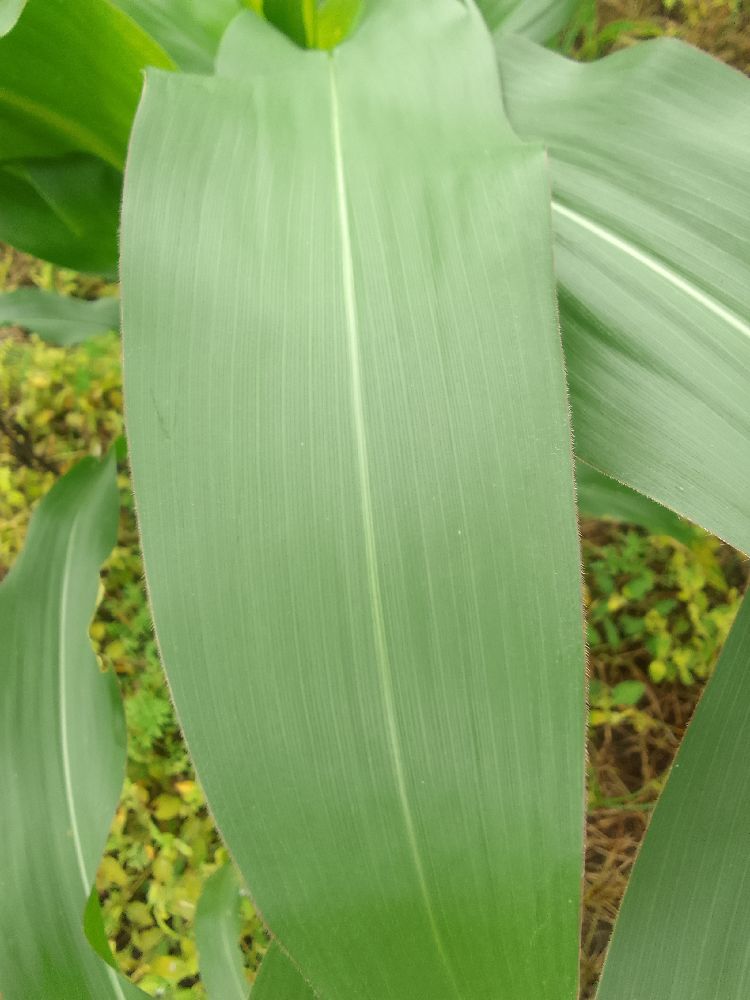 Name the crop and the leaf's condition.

maize, healthy
